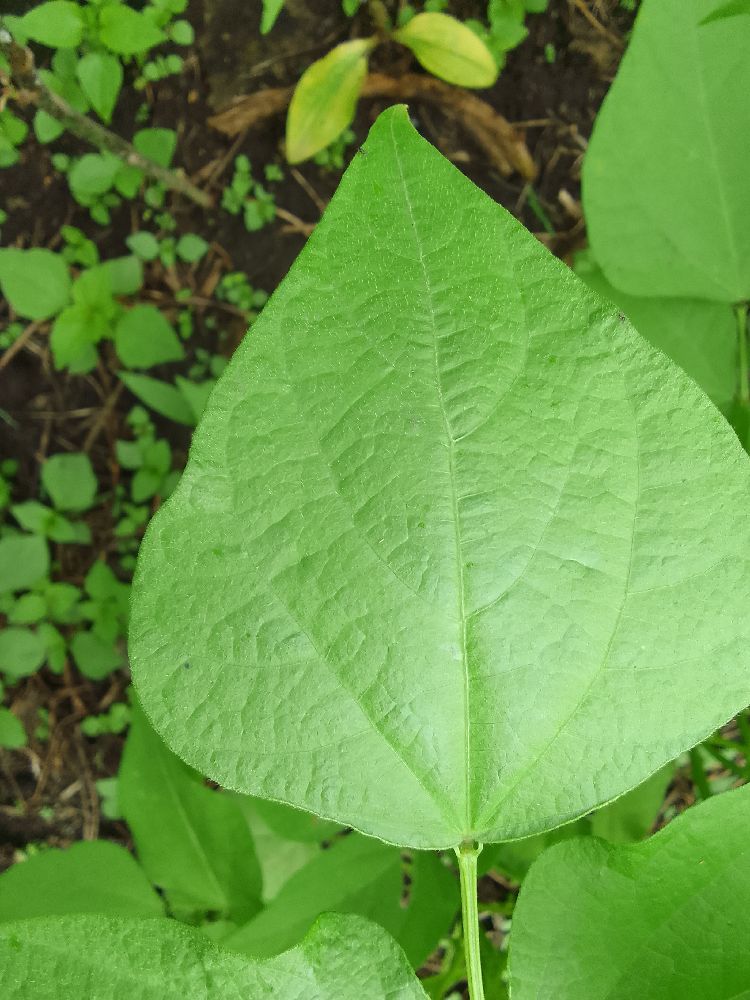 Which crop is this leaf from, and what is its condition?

common bean, healthy
